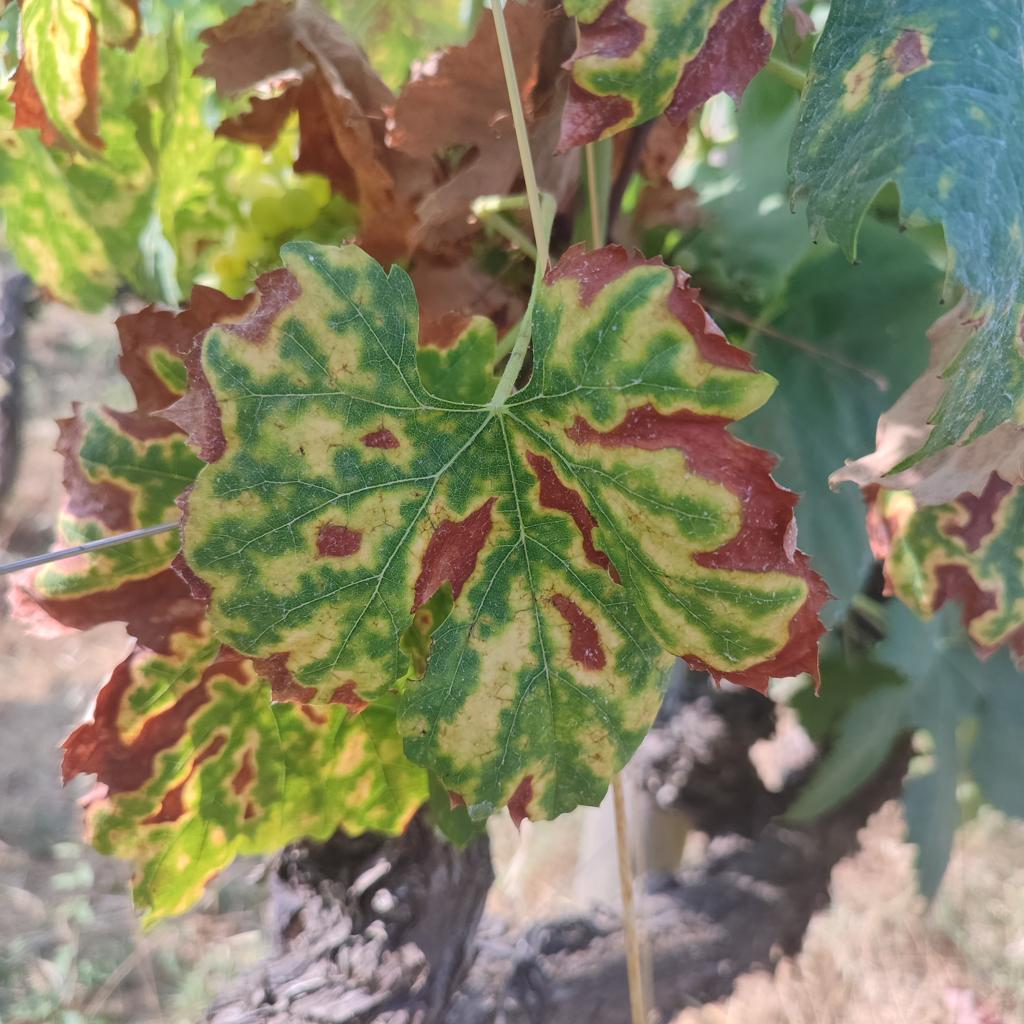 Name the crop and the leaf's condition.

grapevine, esca complex
